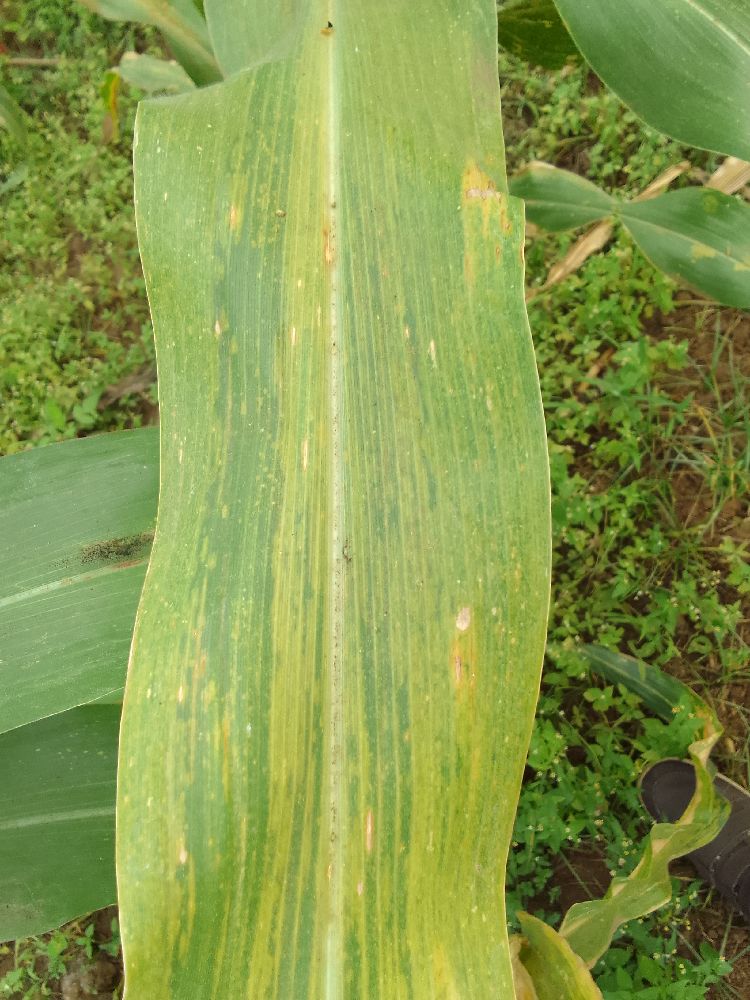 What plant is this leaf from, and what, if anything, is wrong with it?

maize, maize lethal necrosis
